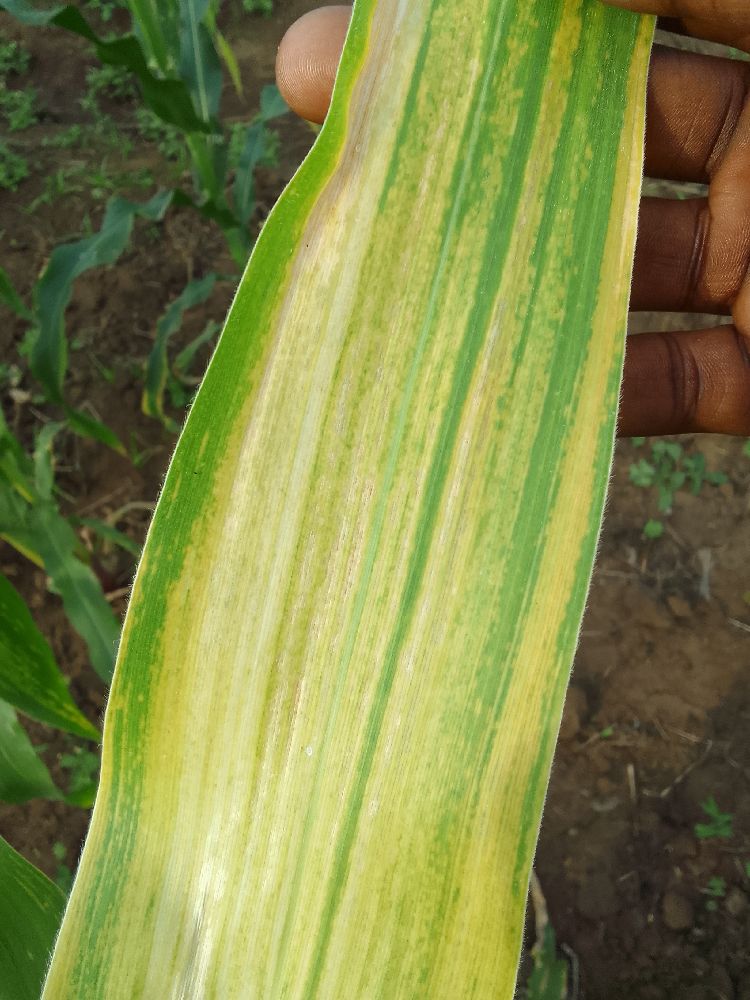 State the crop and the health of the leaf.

maize, maize lethal necrosis
